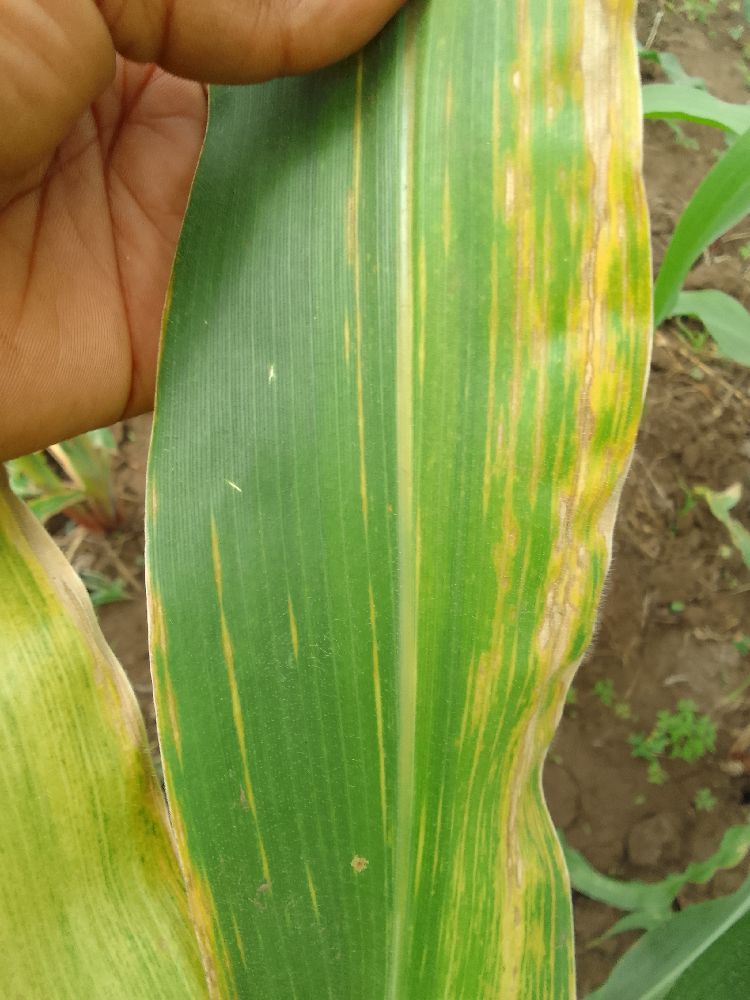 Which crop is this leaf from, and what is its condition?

maize, maize lethal necrosis
